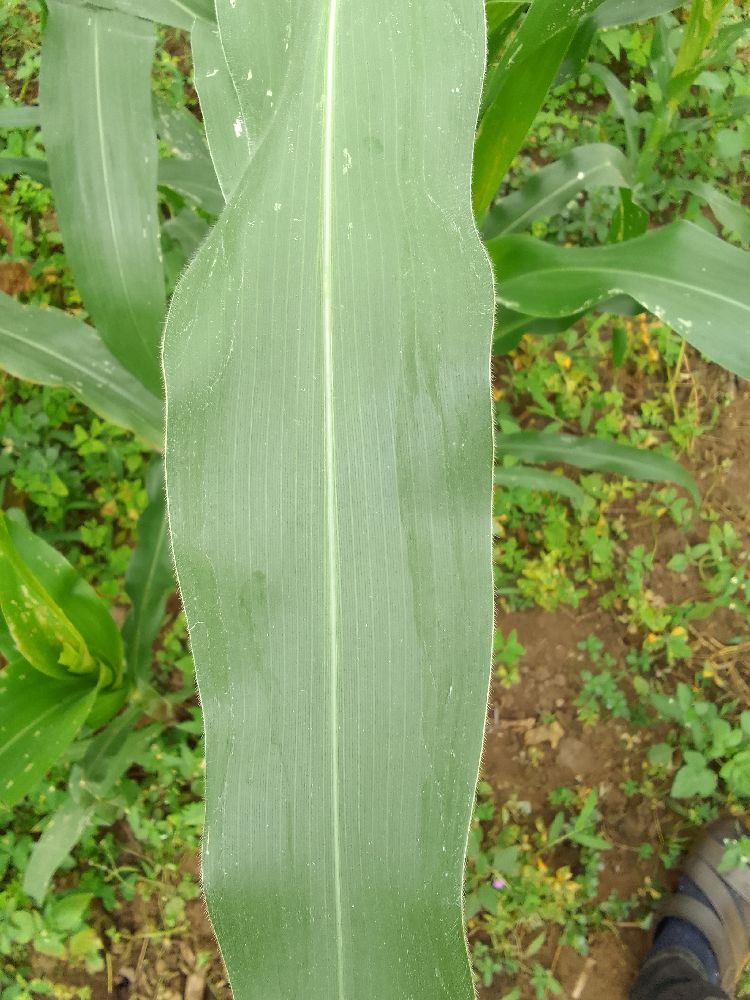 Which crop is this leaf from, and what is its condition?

maize, healthy
